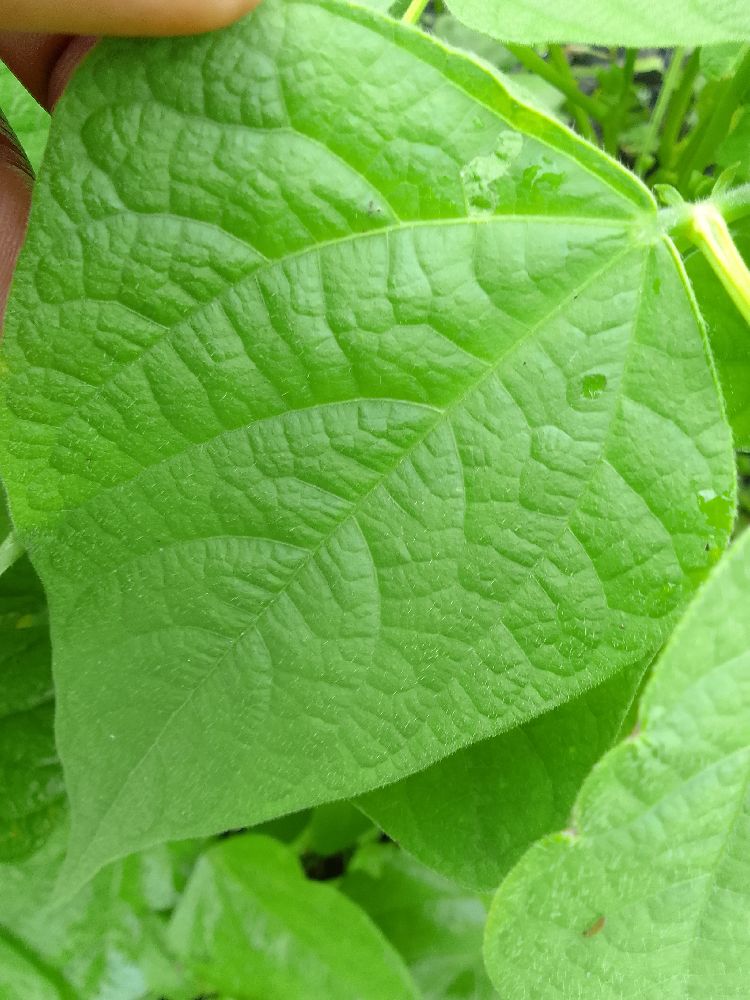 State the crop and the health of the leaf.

common bean, healthy
